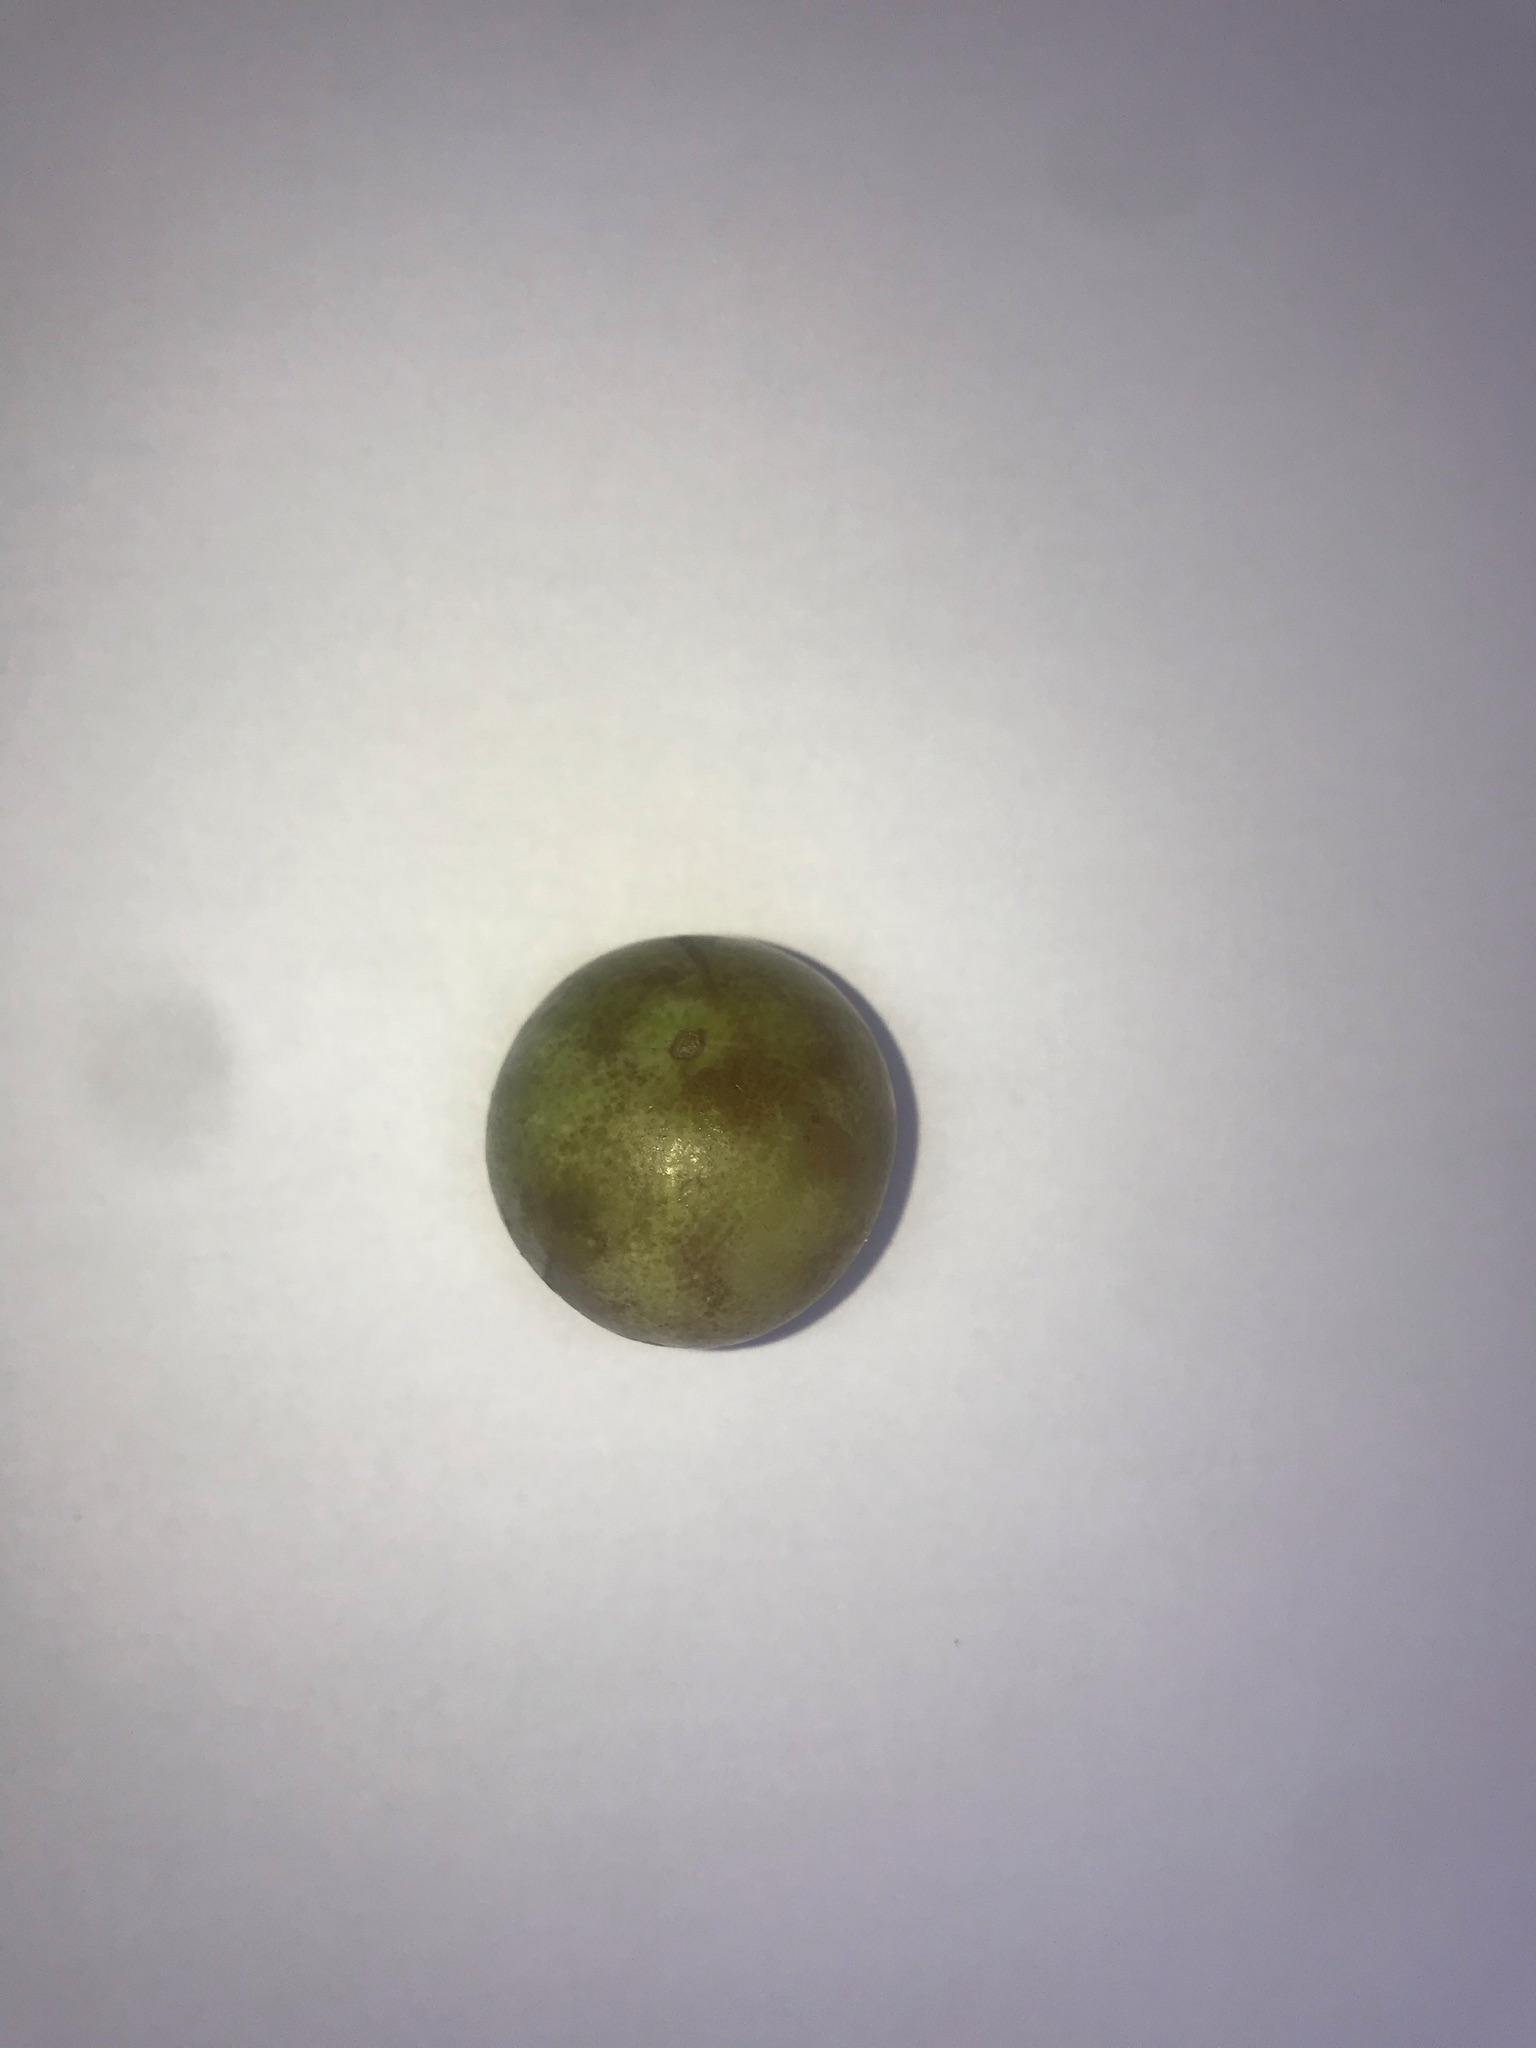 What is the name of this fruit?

gabiroba
